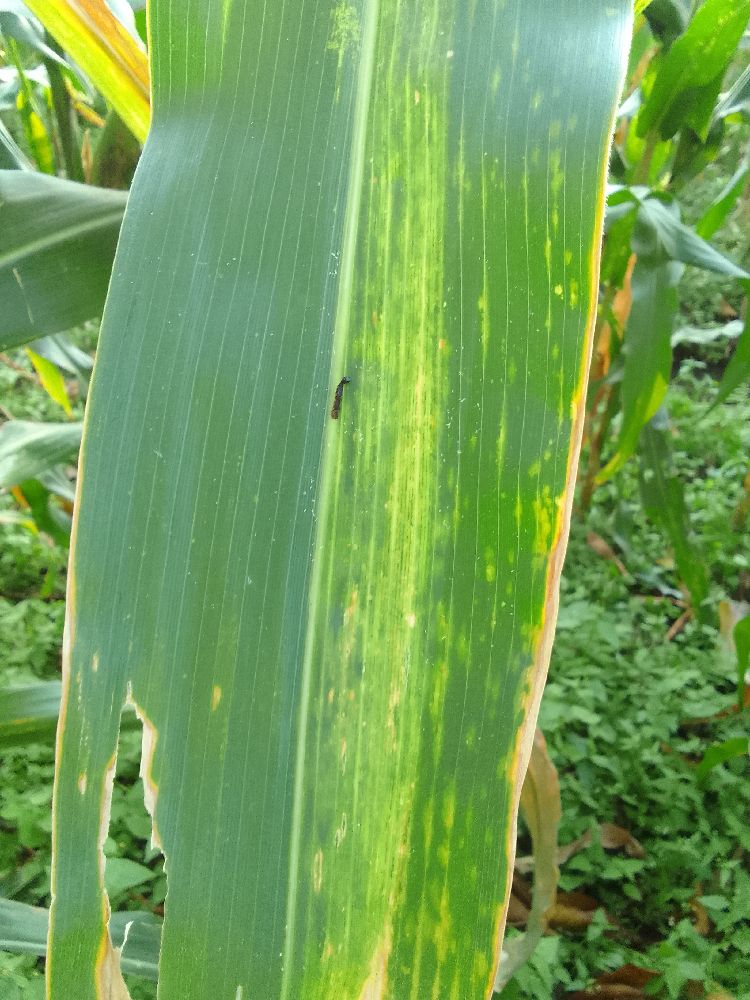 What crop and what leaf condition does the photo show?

maize, maize lethal necrosis
